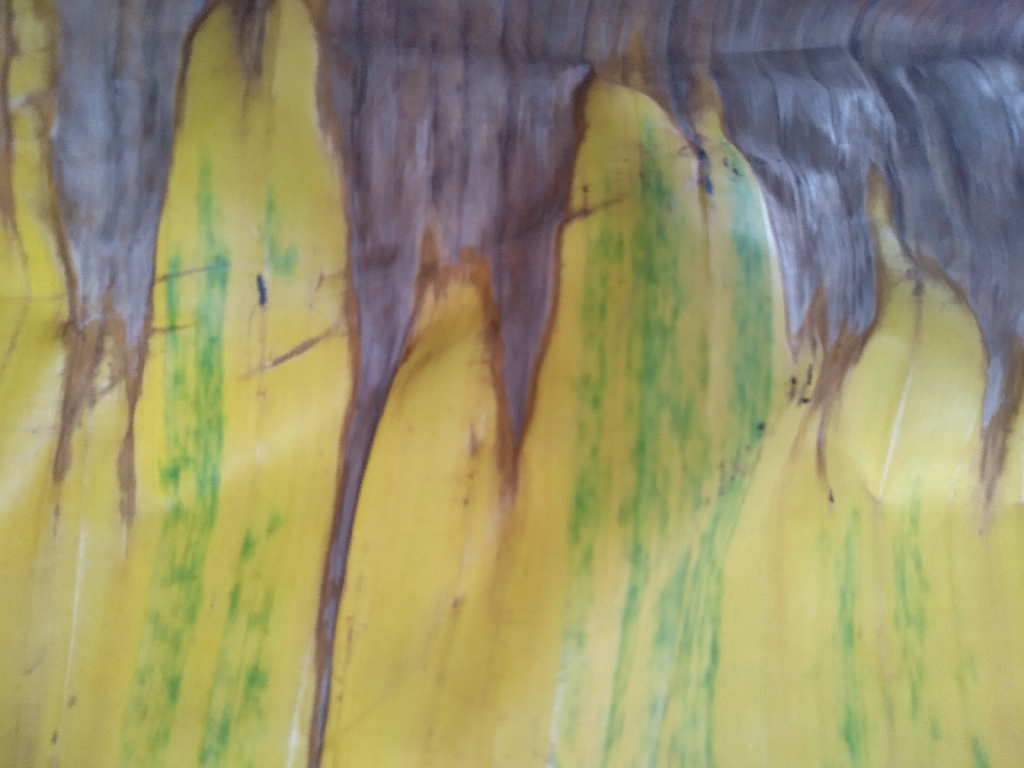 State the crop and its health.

banana, fusarium wilt race 1
